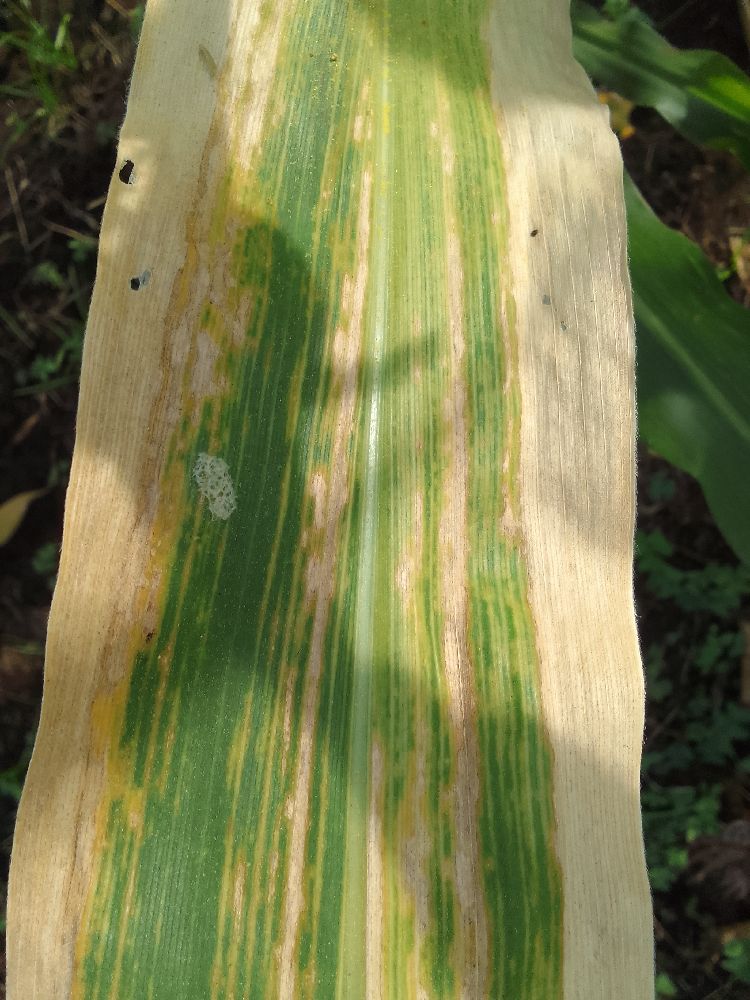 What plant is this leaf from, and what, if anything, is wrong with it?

maize, maize lethal necrosis
